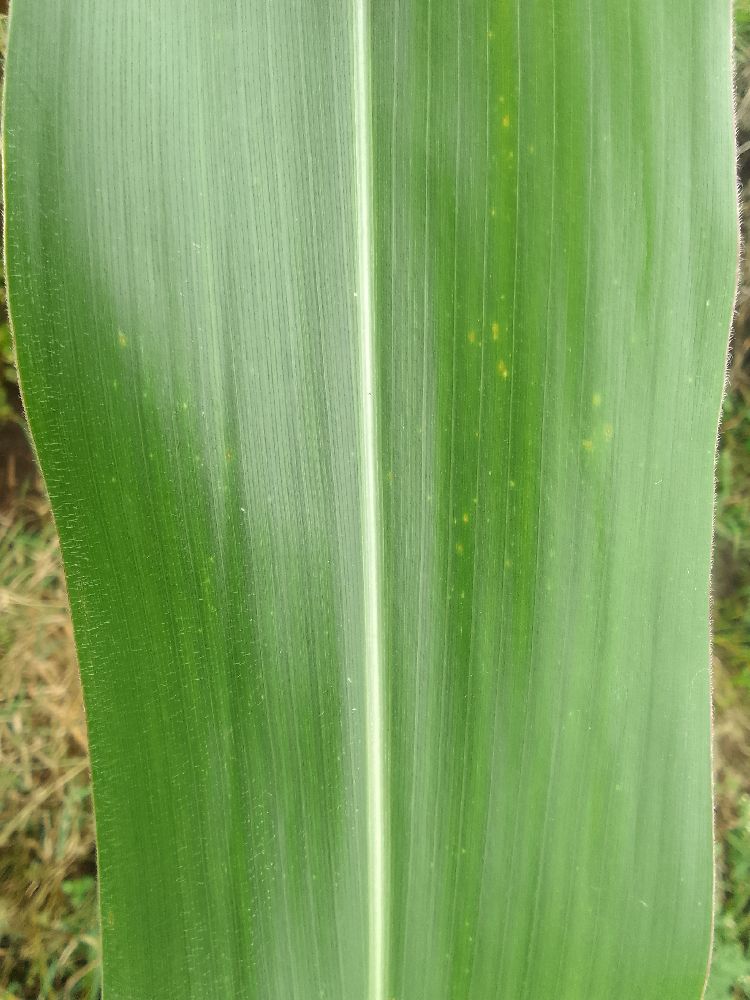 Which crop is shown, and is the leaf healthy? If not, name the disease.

maize, healthy
